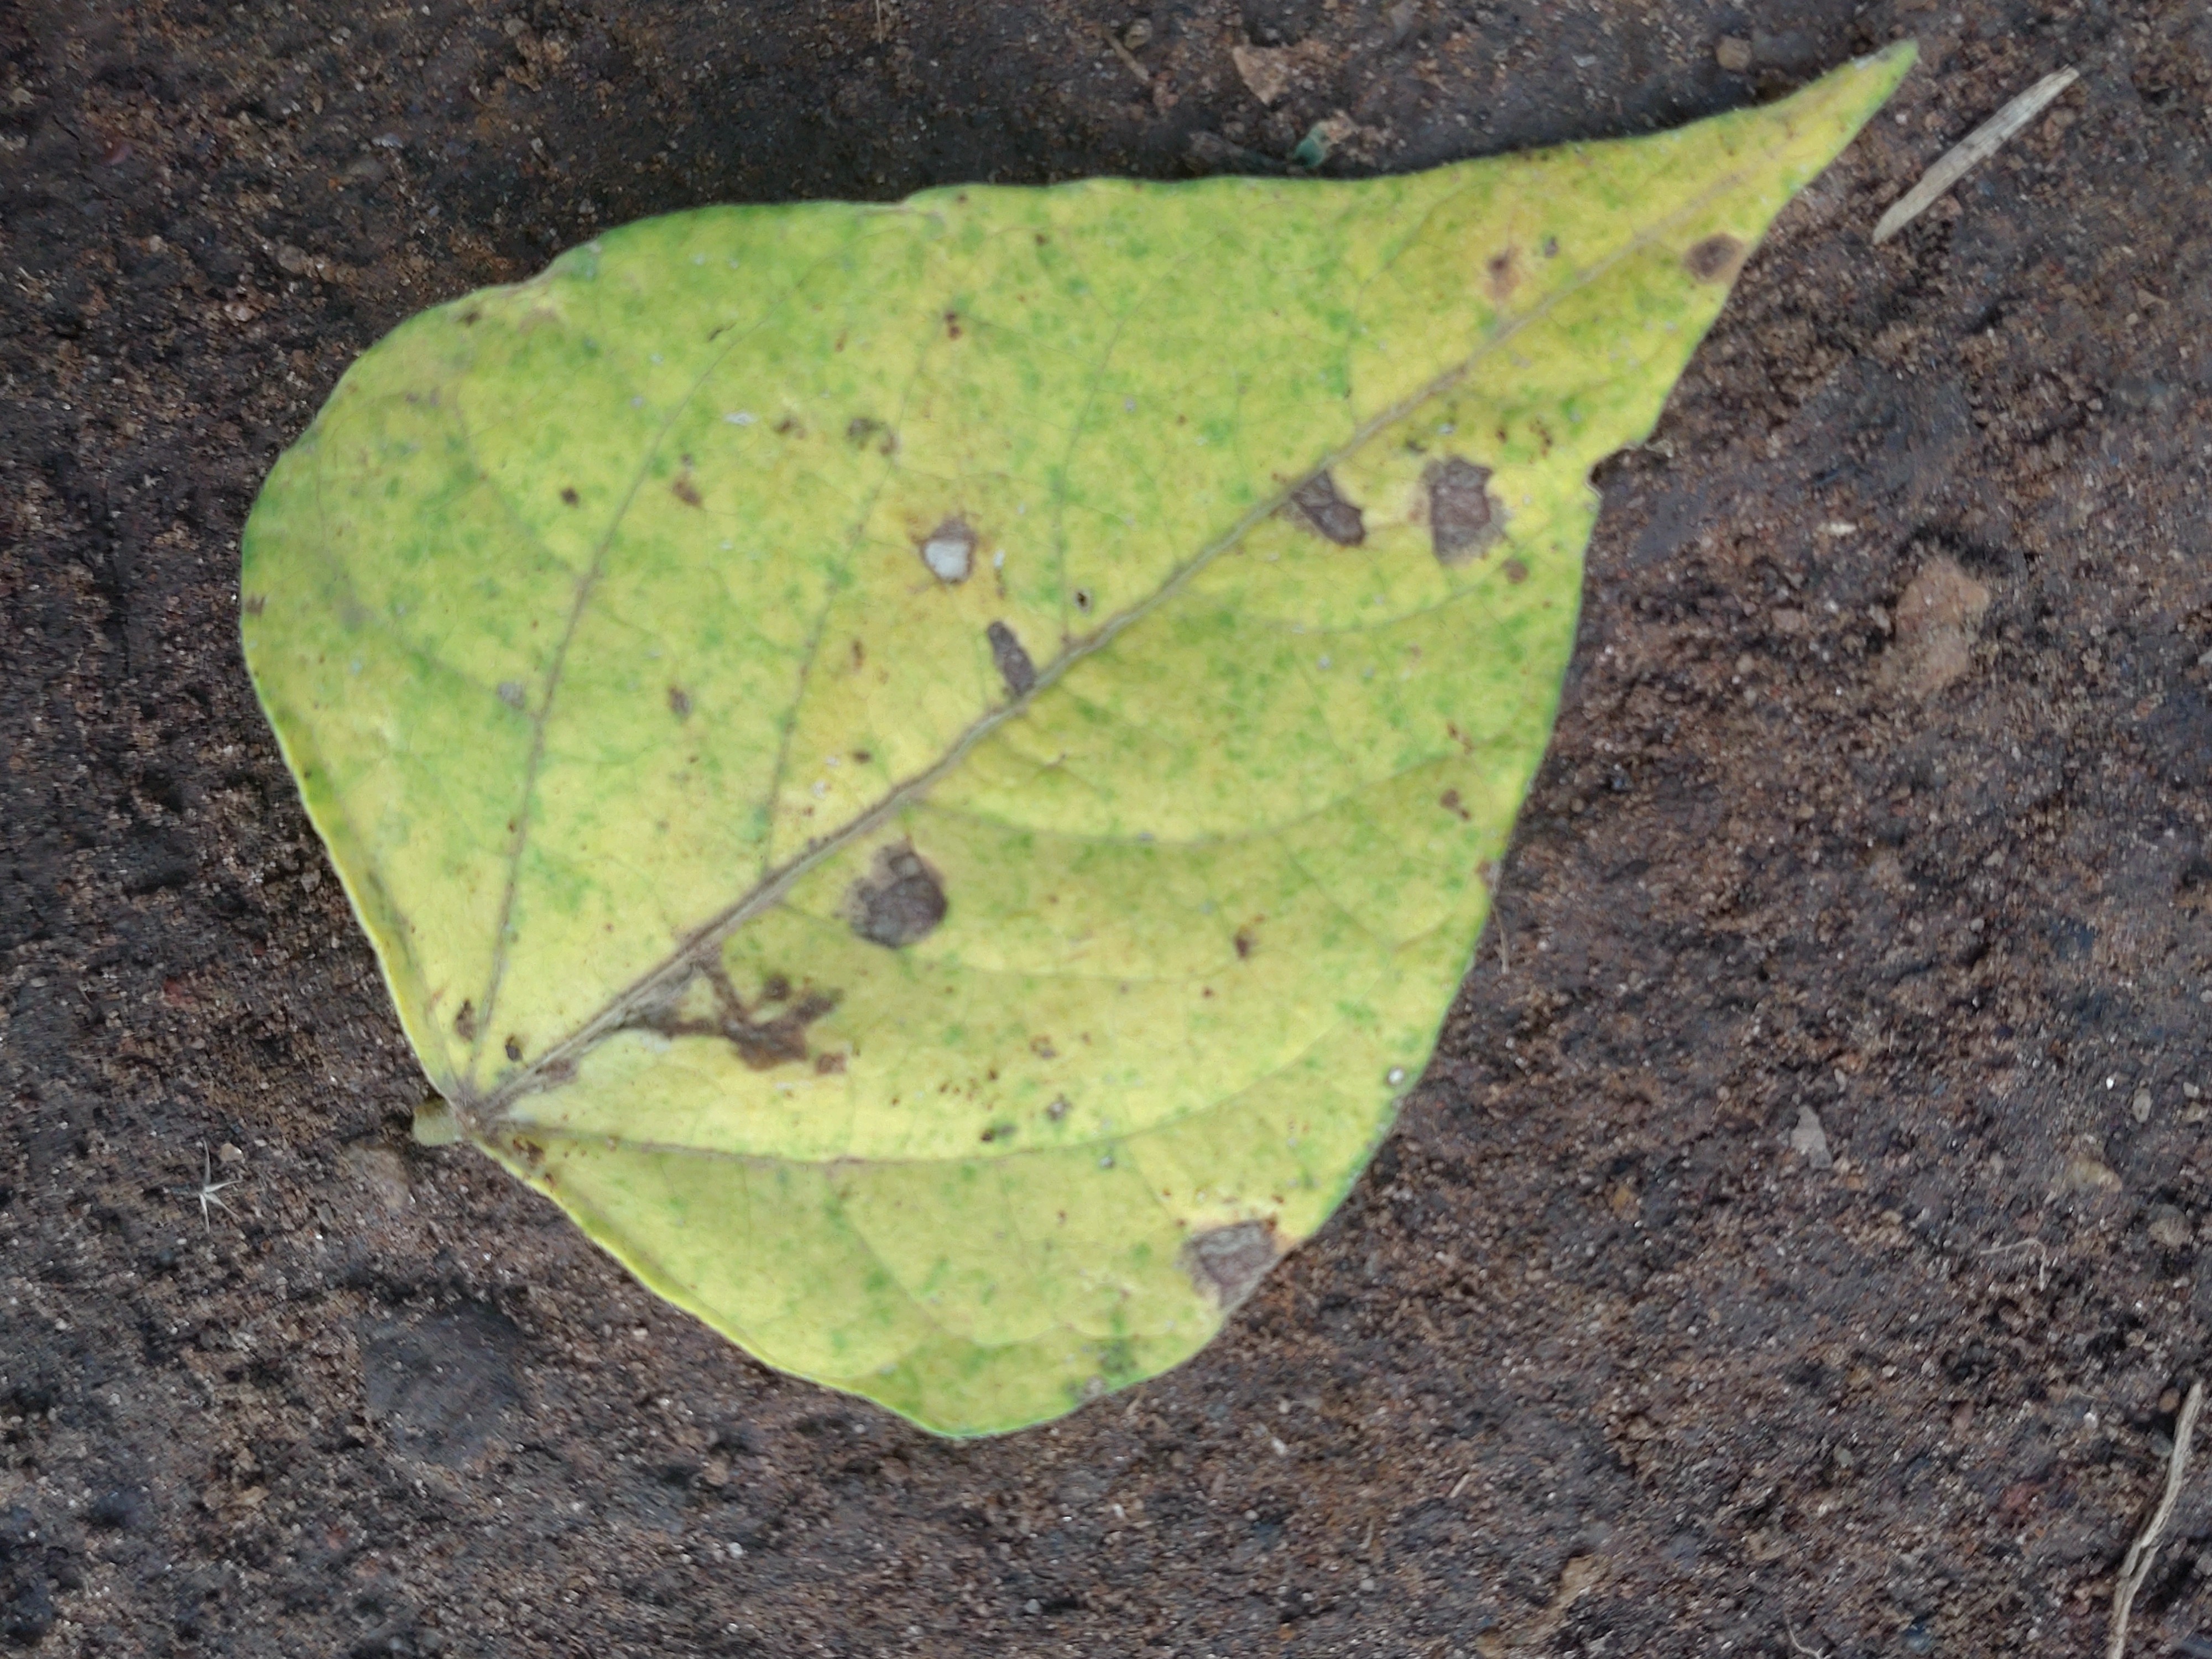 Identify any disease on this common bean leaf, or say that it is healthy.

anthracnose
